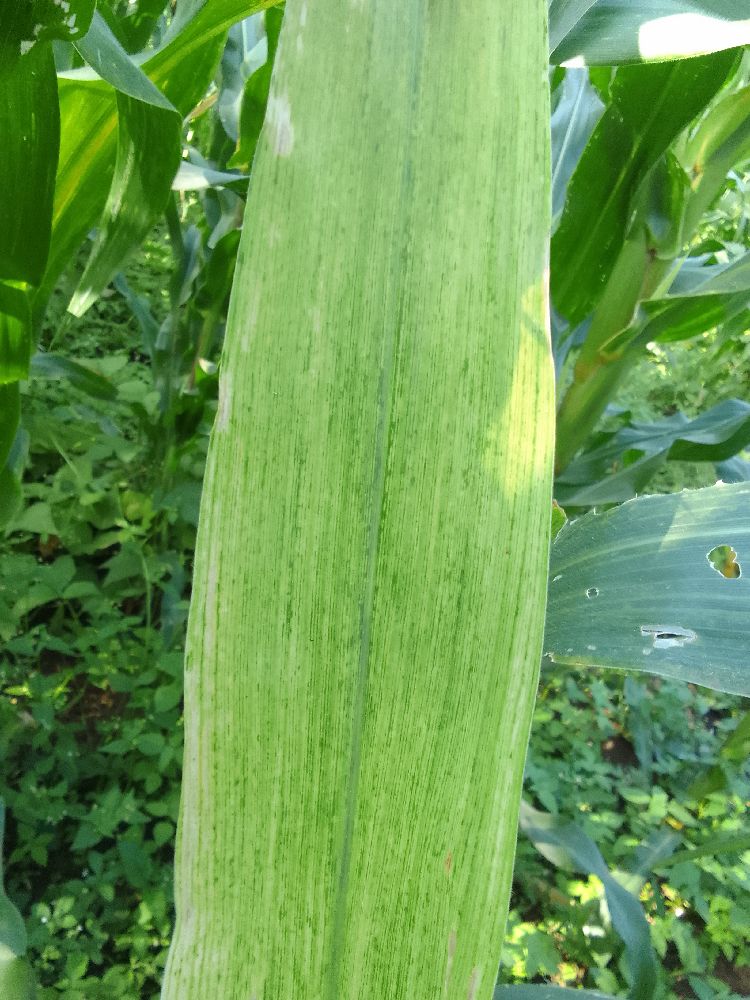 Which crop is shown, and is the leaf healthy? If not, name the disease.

maize, maize lethal necrosis
